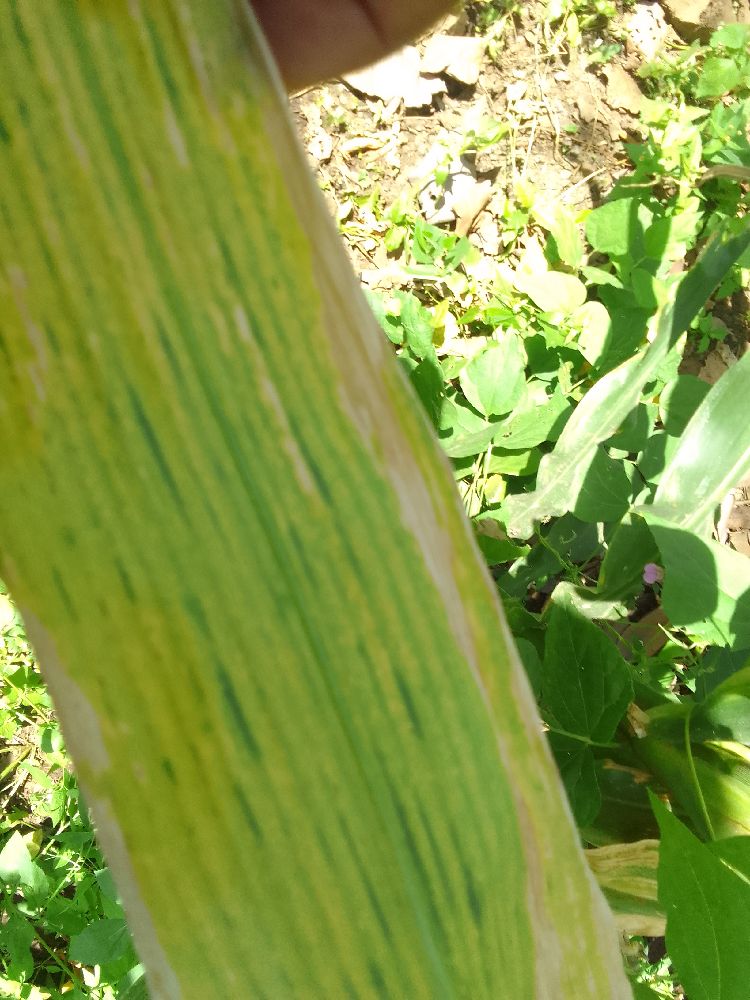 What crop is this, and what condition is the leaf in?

maize, maize lethal necrosis
